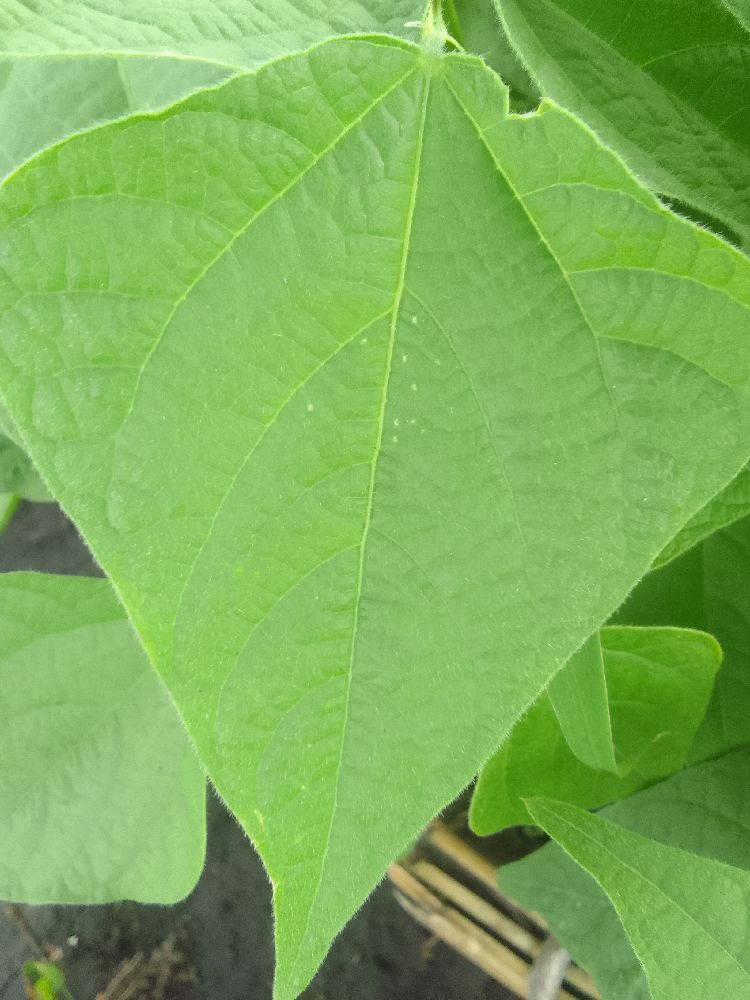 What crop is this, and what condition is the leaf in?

common bean, healthy
